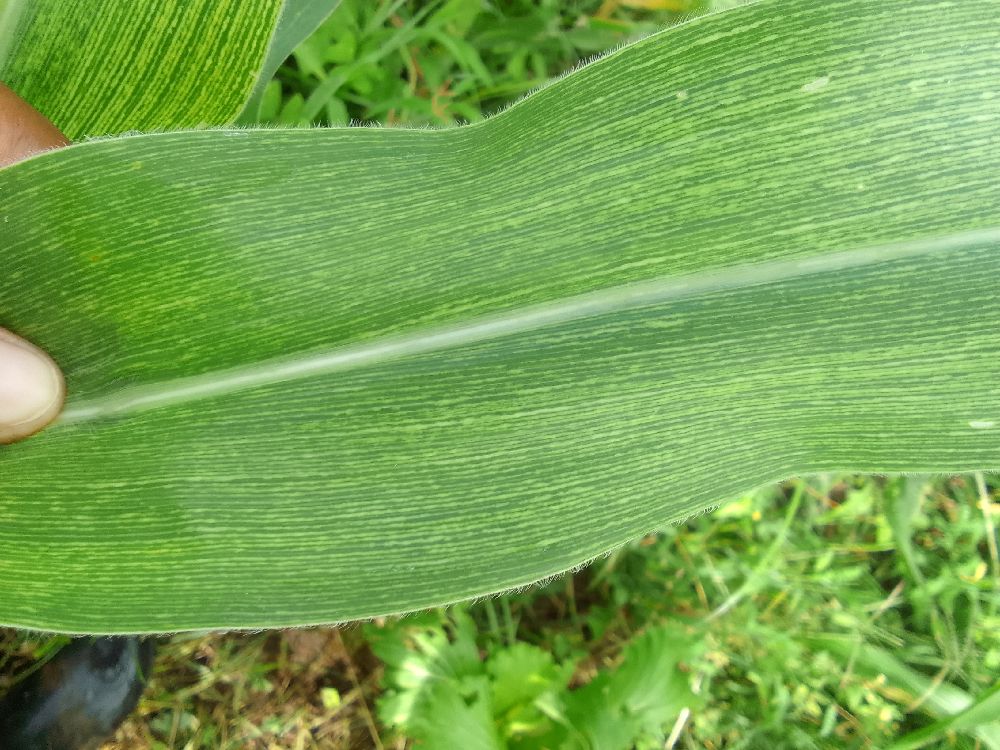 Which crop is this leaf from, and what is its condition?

maize, maize streak virus
